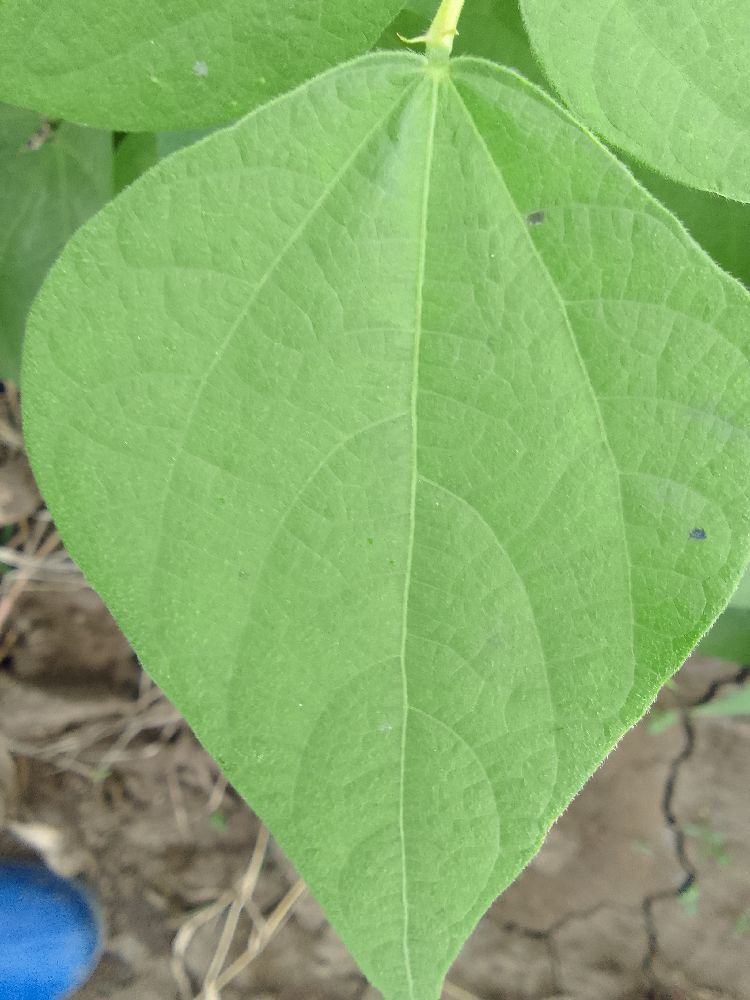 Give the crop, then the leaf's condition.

common bean, healthy
